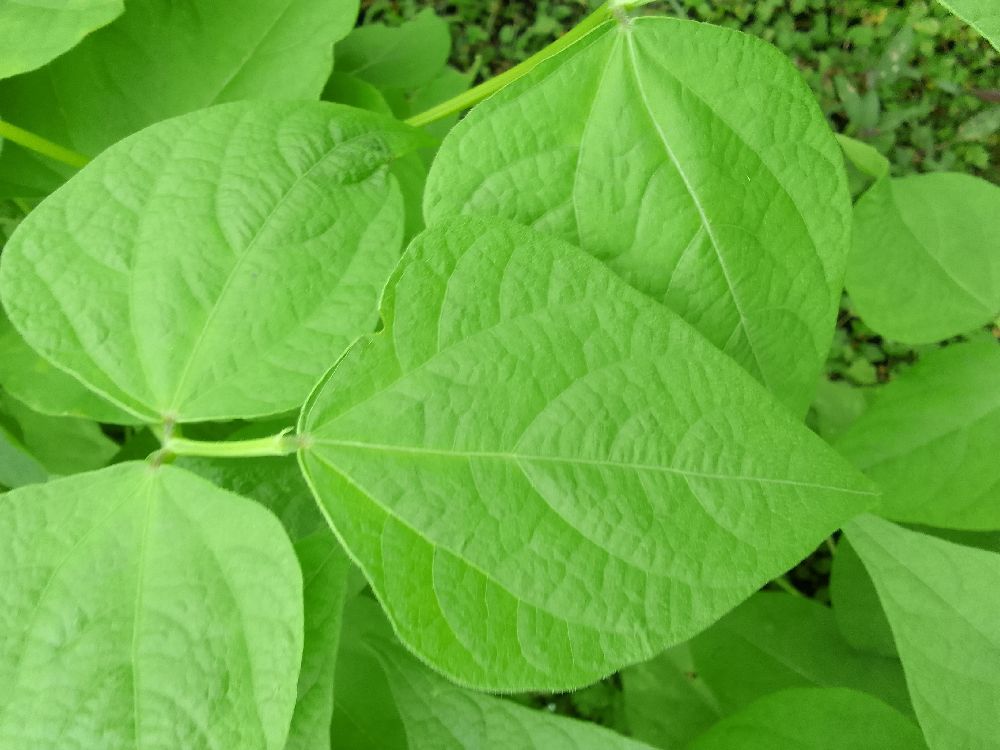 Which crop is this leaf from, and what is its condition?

common bean, healthy
